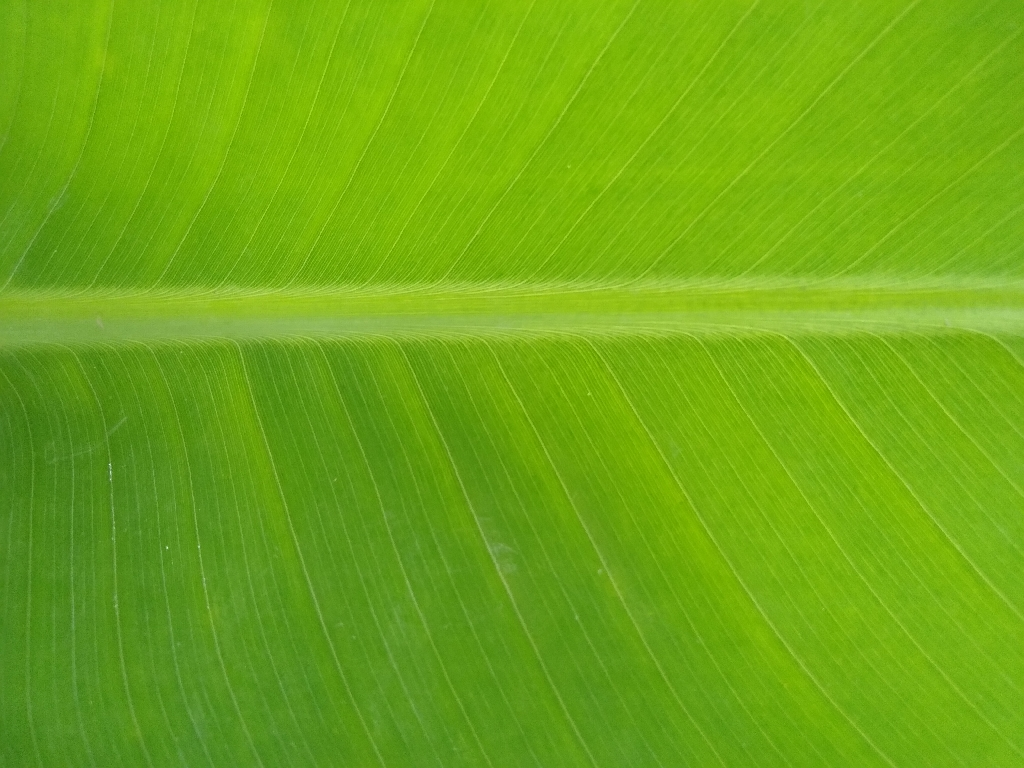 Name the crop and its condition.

banana, healthy
